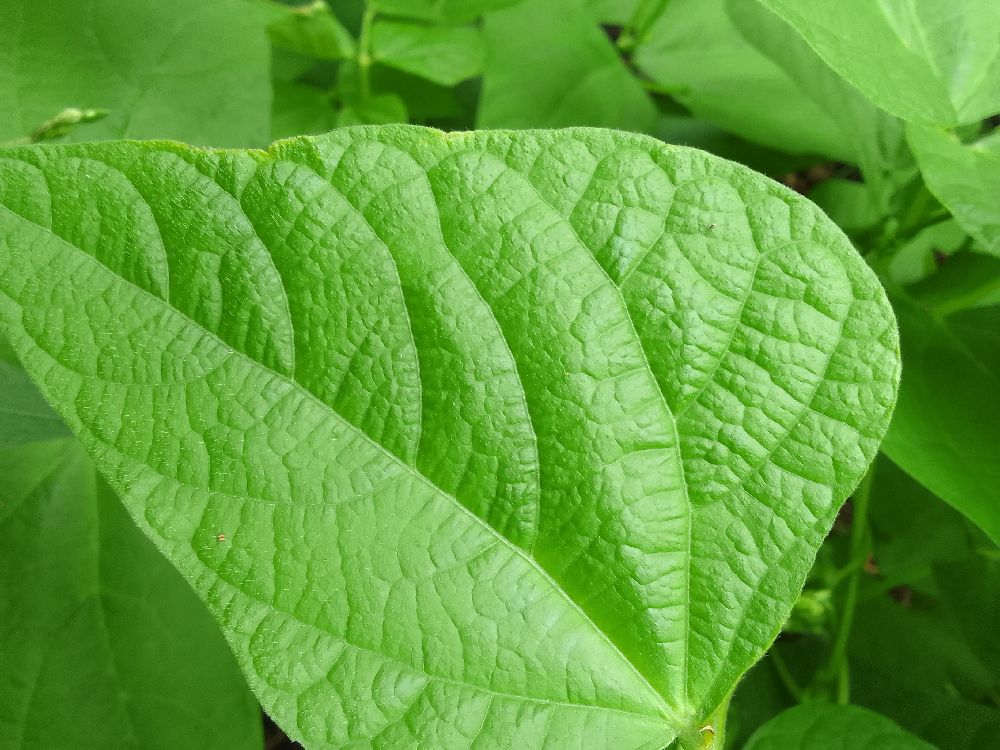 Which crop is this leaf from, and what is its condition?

common bean, healthy
